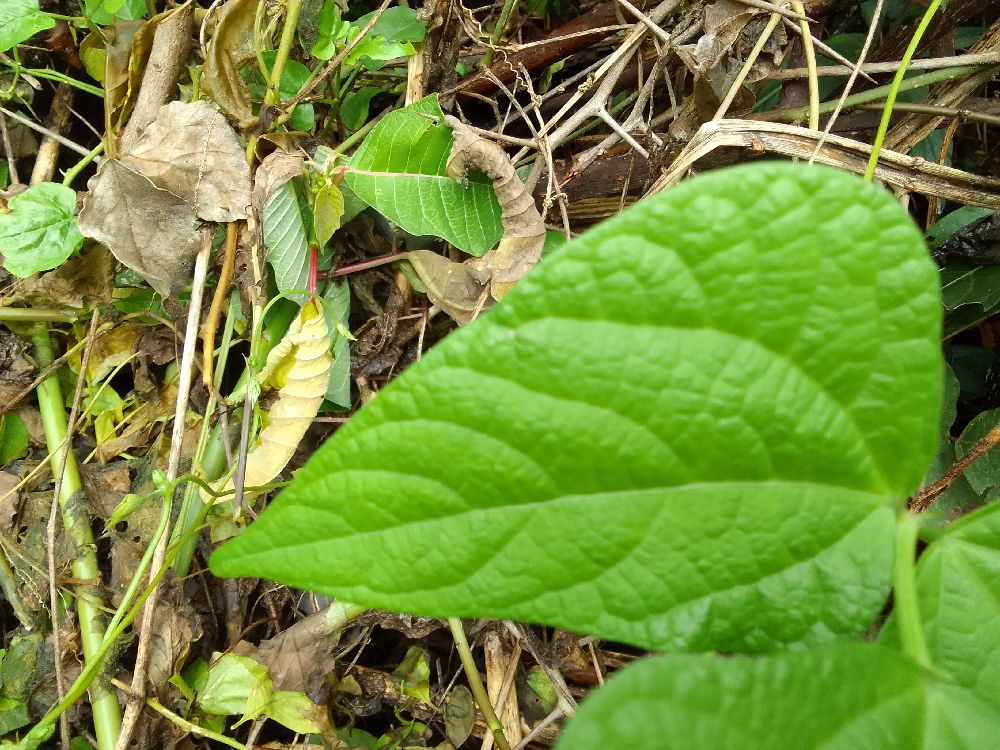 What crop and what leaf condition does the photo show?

common bean, healthy
